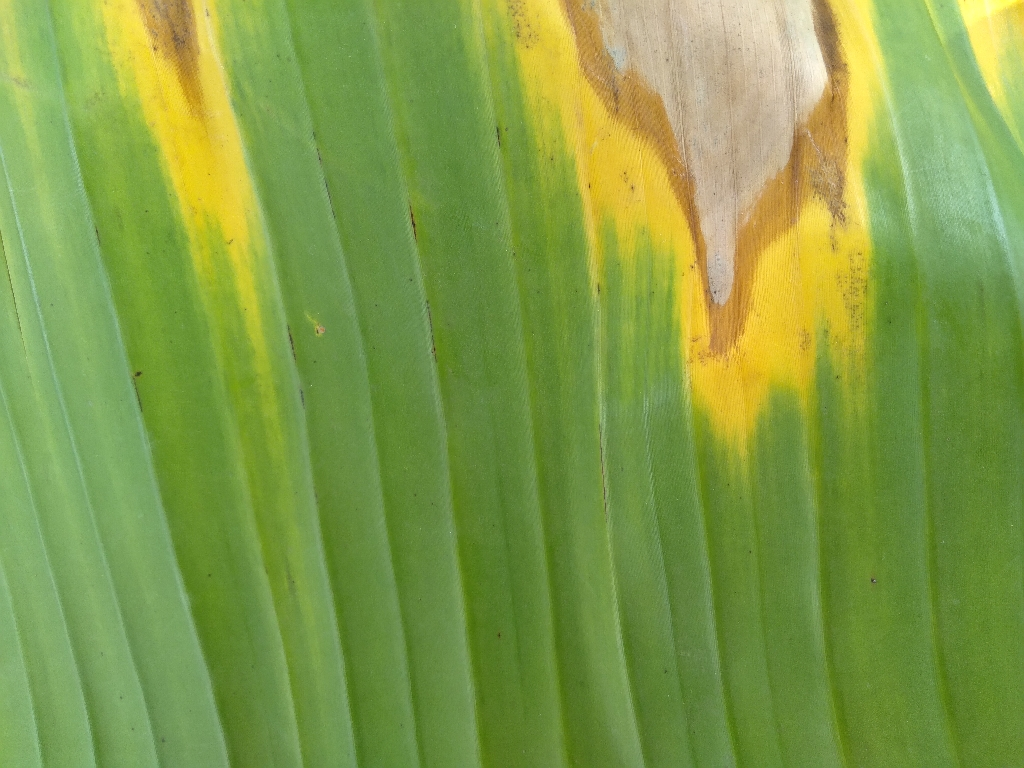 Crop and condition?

banana, fusarium wilt race 1
